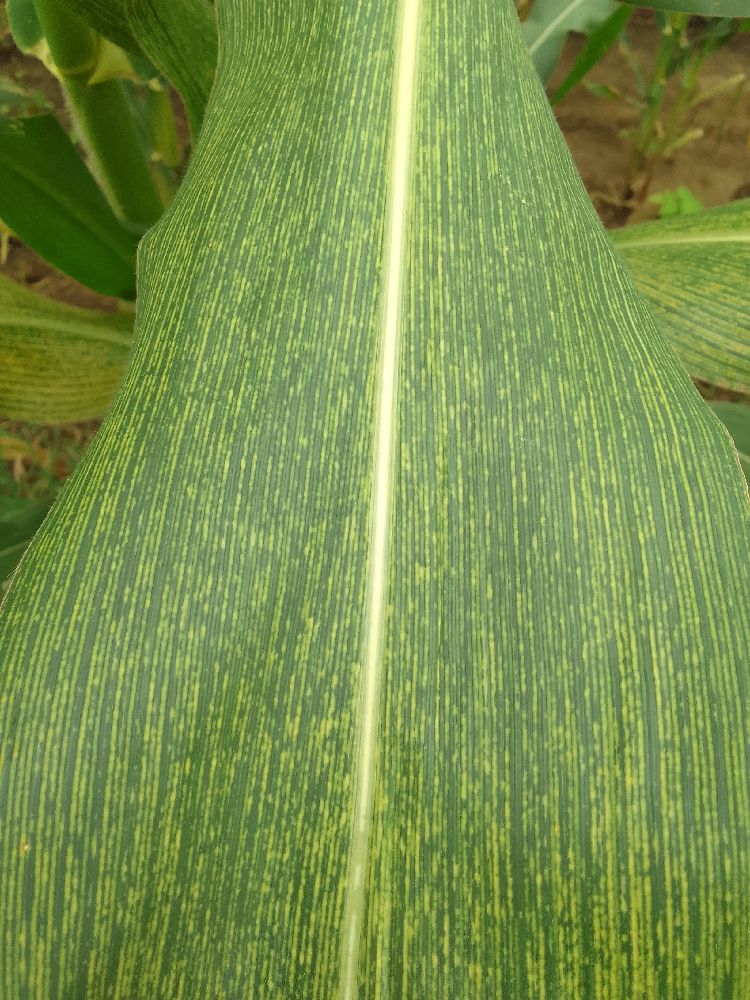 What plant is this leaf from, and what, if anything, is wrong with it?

maize, maize streak virus
